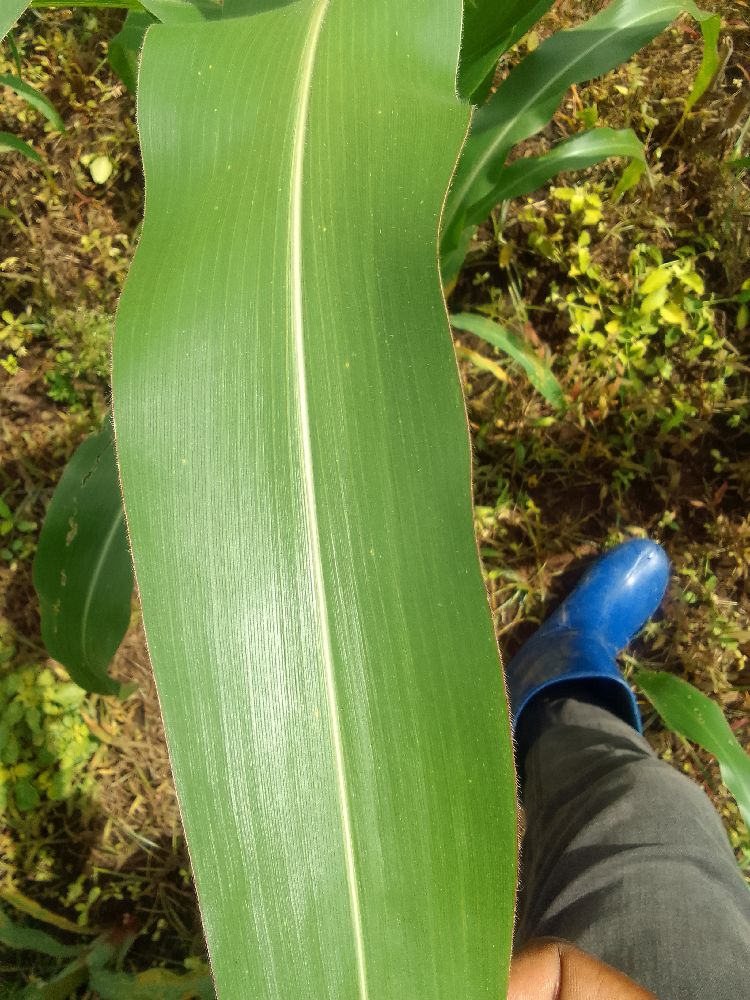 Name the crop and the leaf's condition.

maize, healthy
